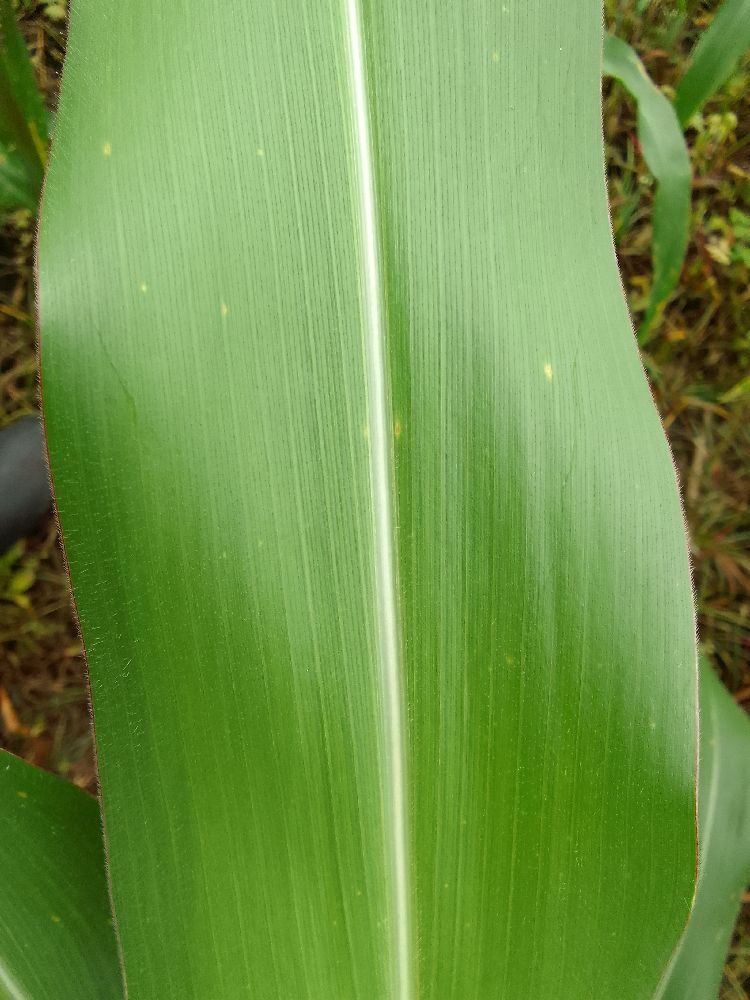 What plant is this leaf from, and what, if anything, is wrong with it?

maize, healthy
